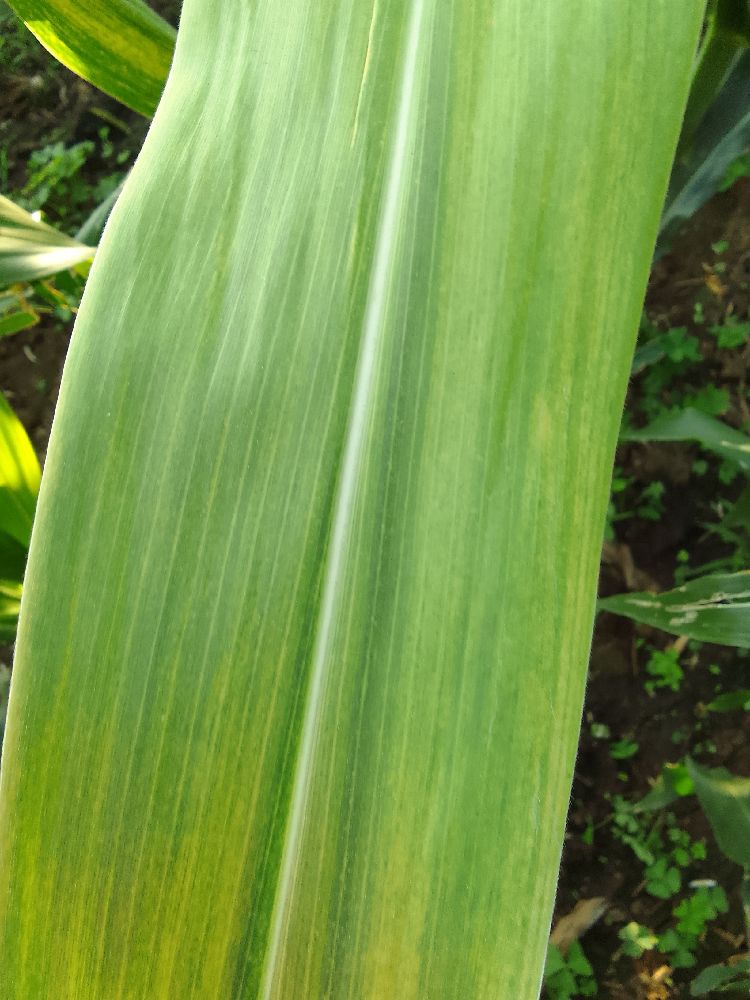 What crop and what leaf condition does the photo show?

maize, maize lethal necrosis
